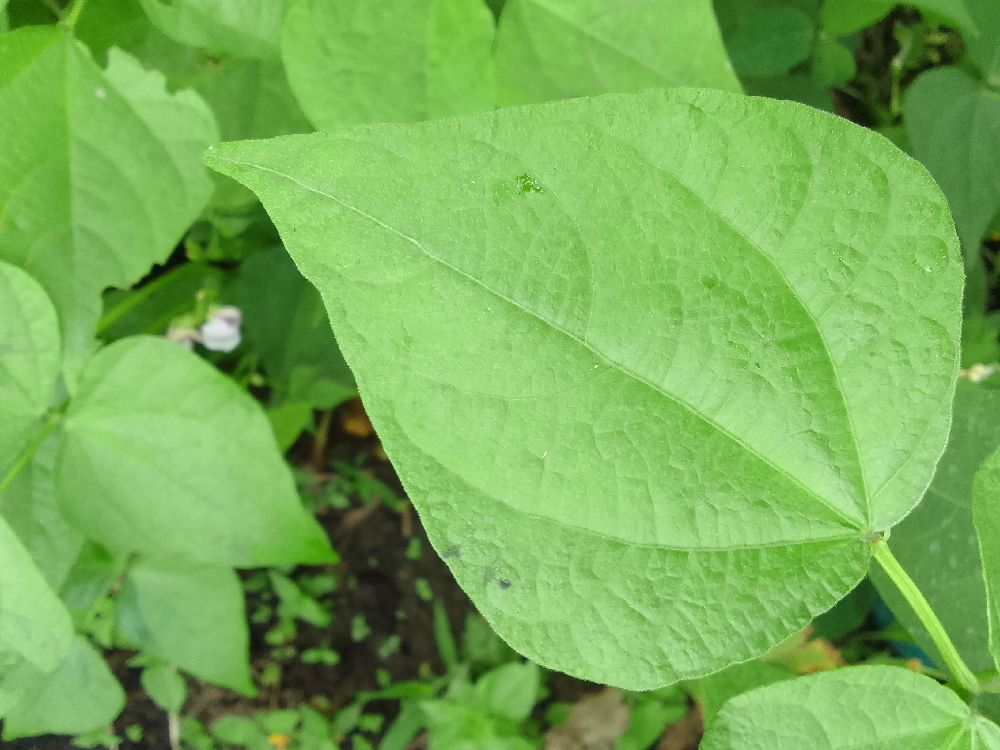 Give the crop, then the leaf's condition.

common bean, healthy
